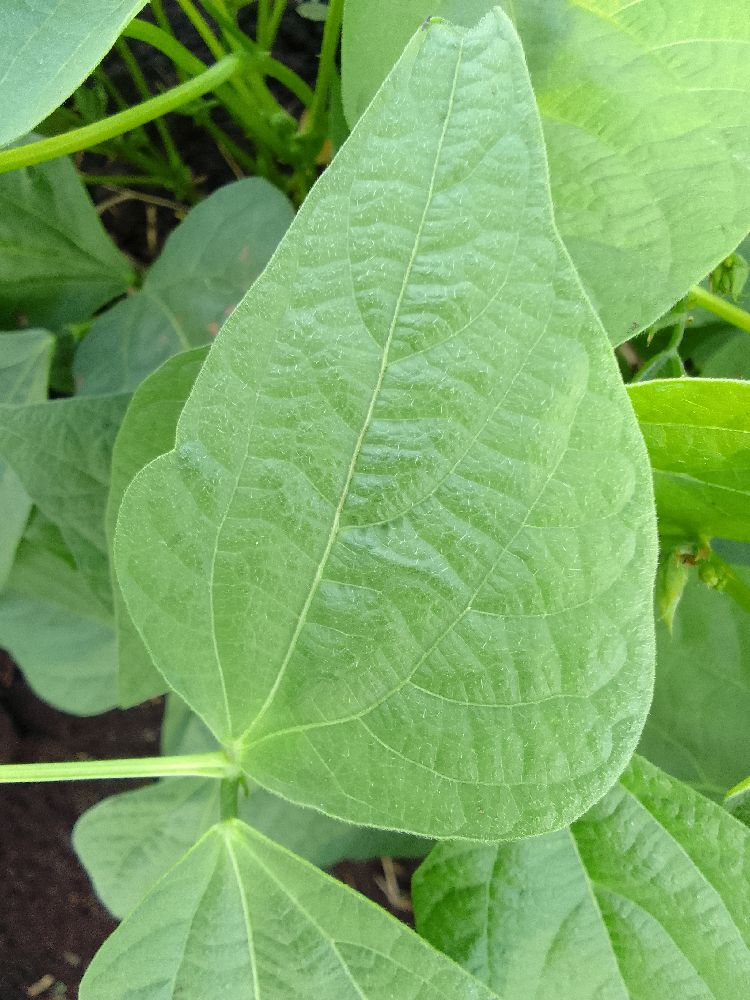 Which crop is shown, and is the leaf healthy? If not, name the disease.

common bean, healthy
